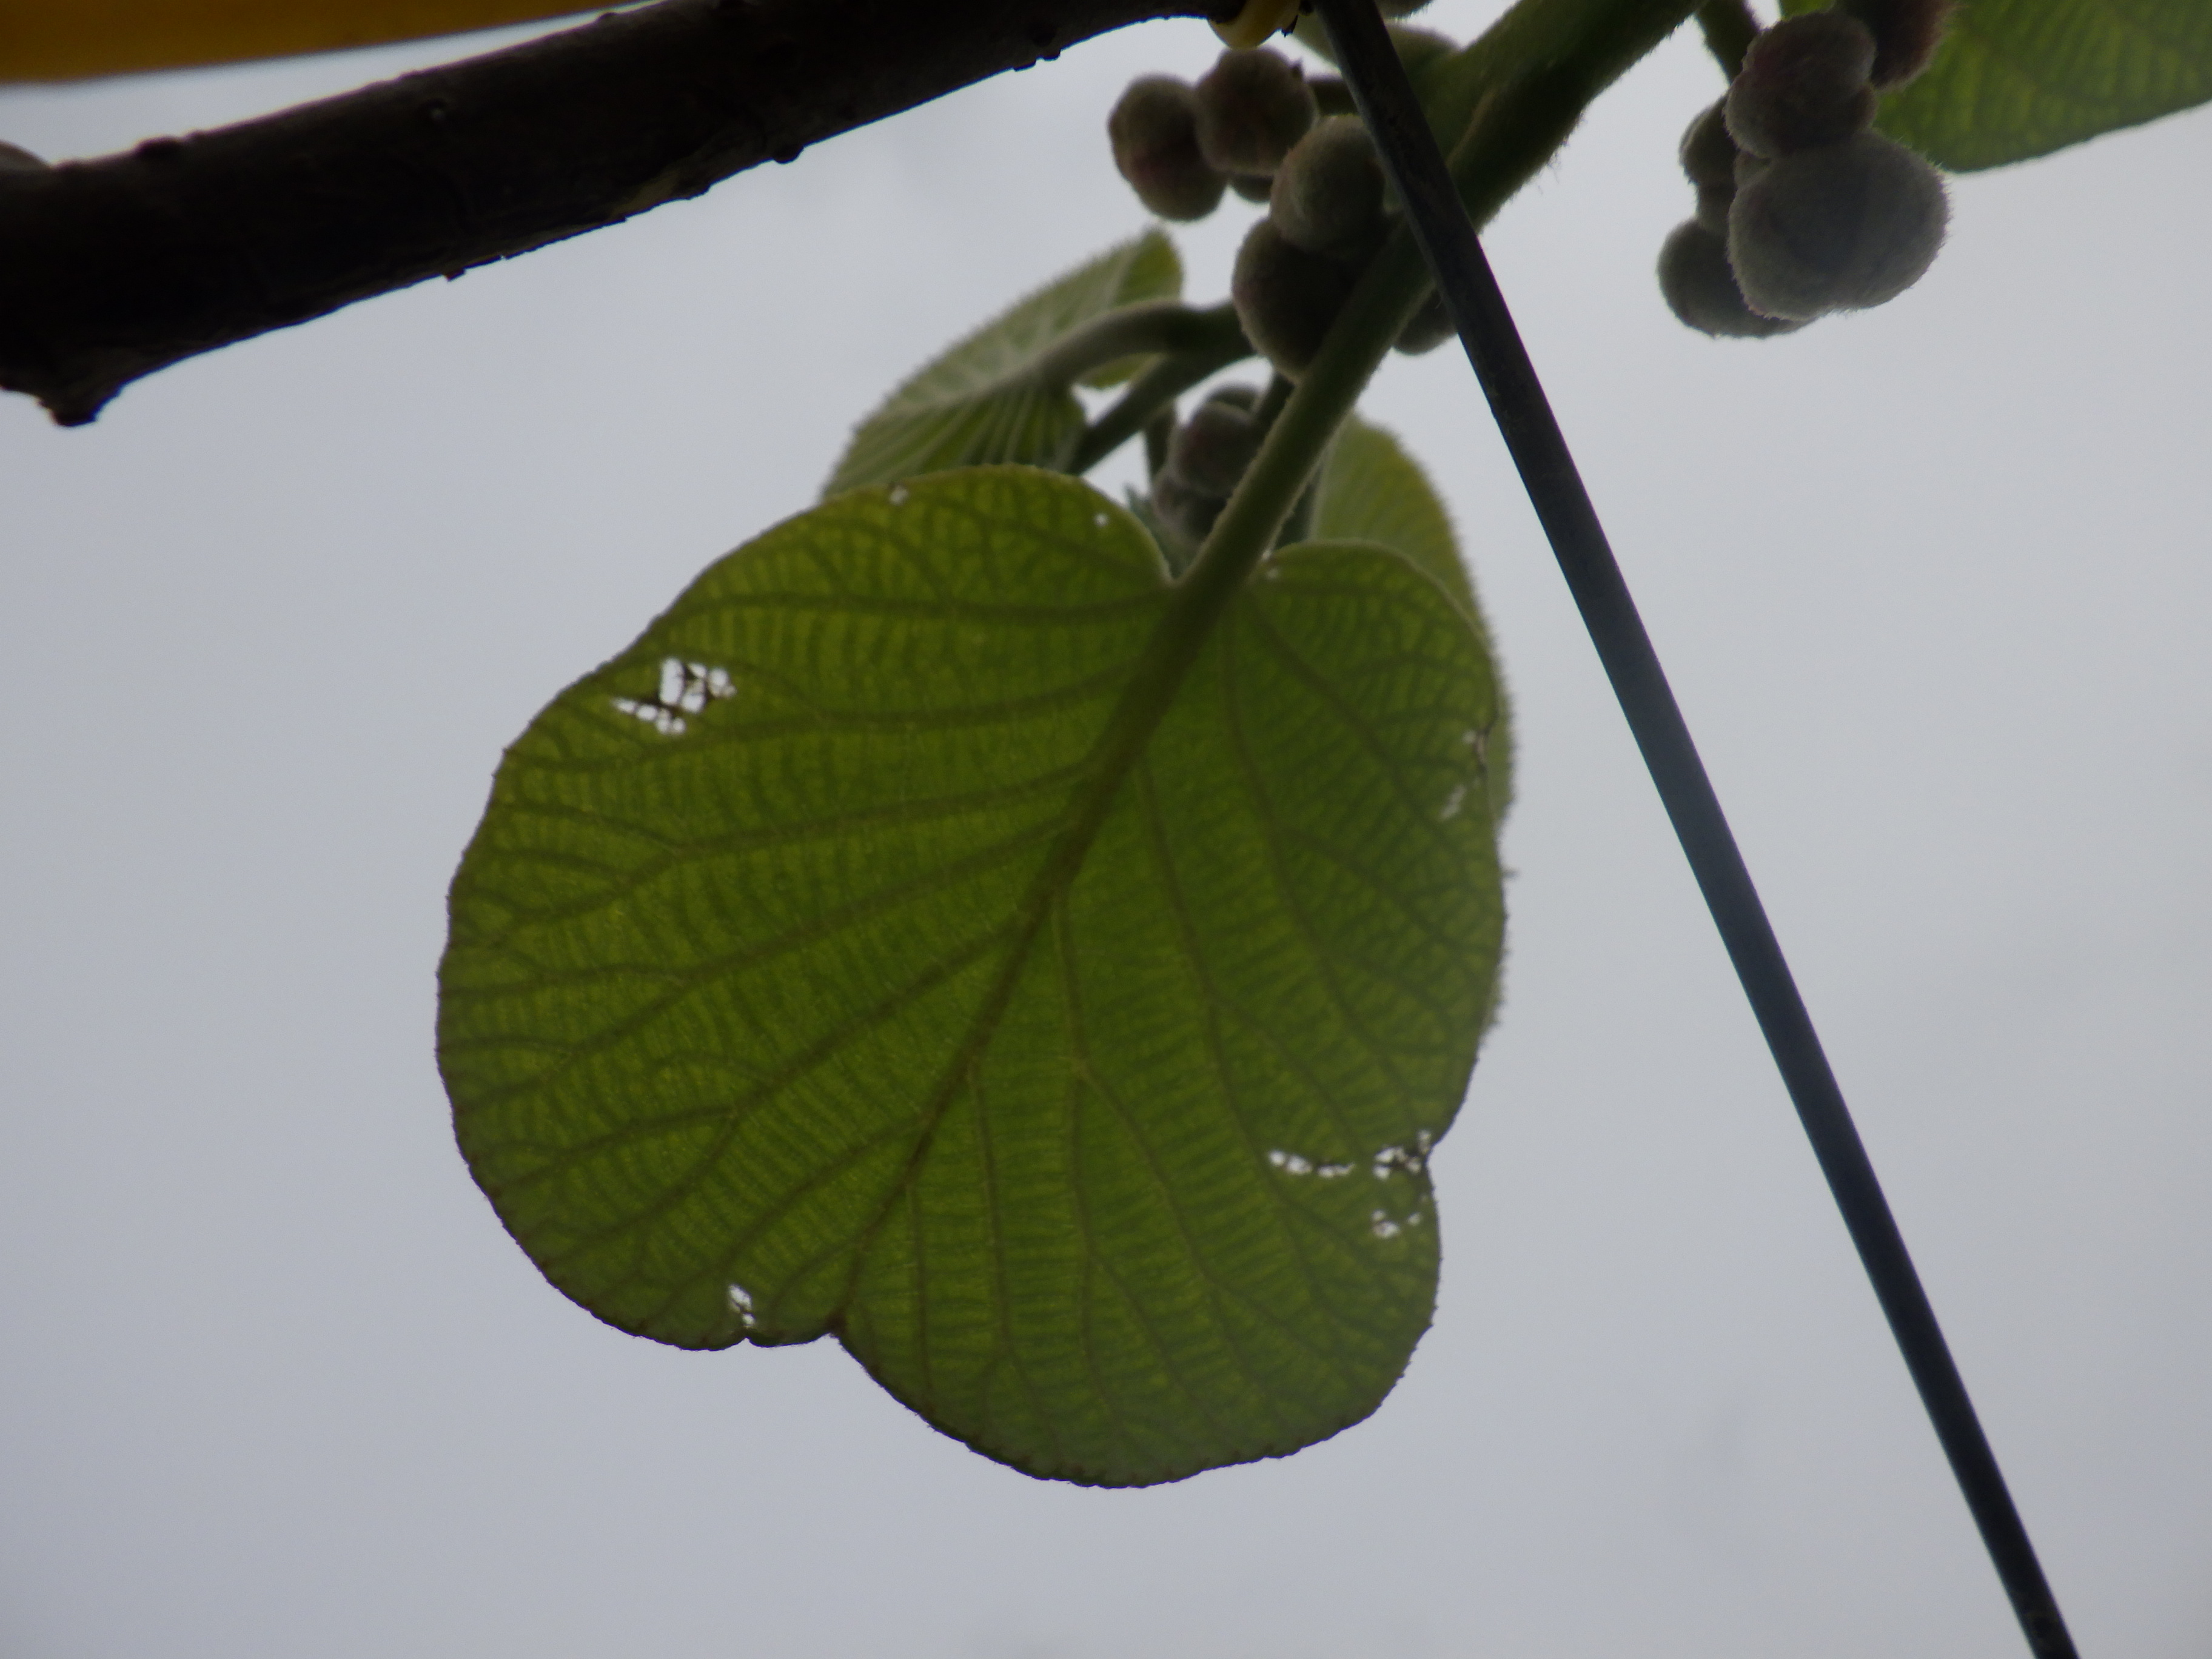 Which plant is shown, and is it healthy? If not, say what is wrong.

kiwi, phytophagous
